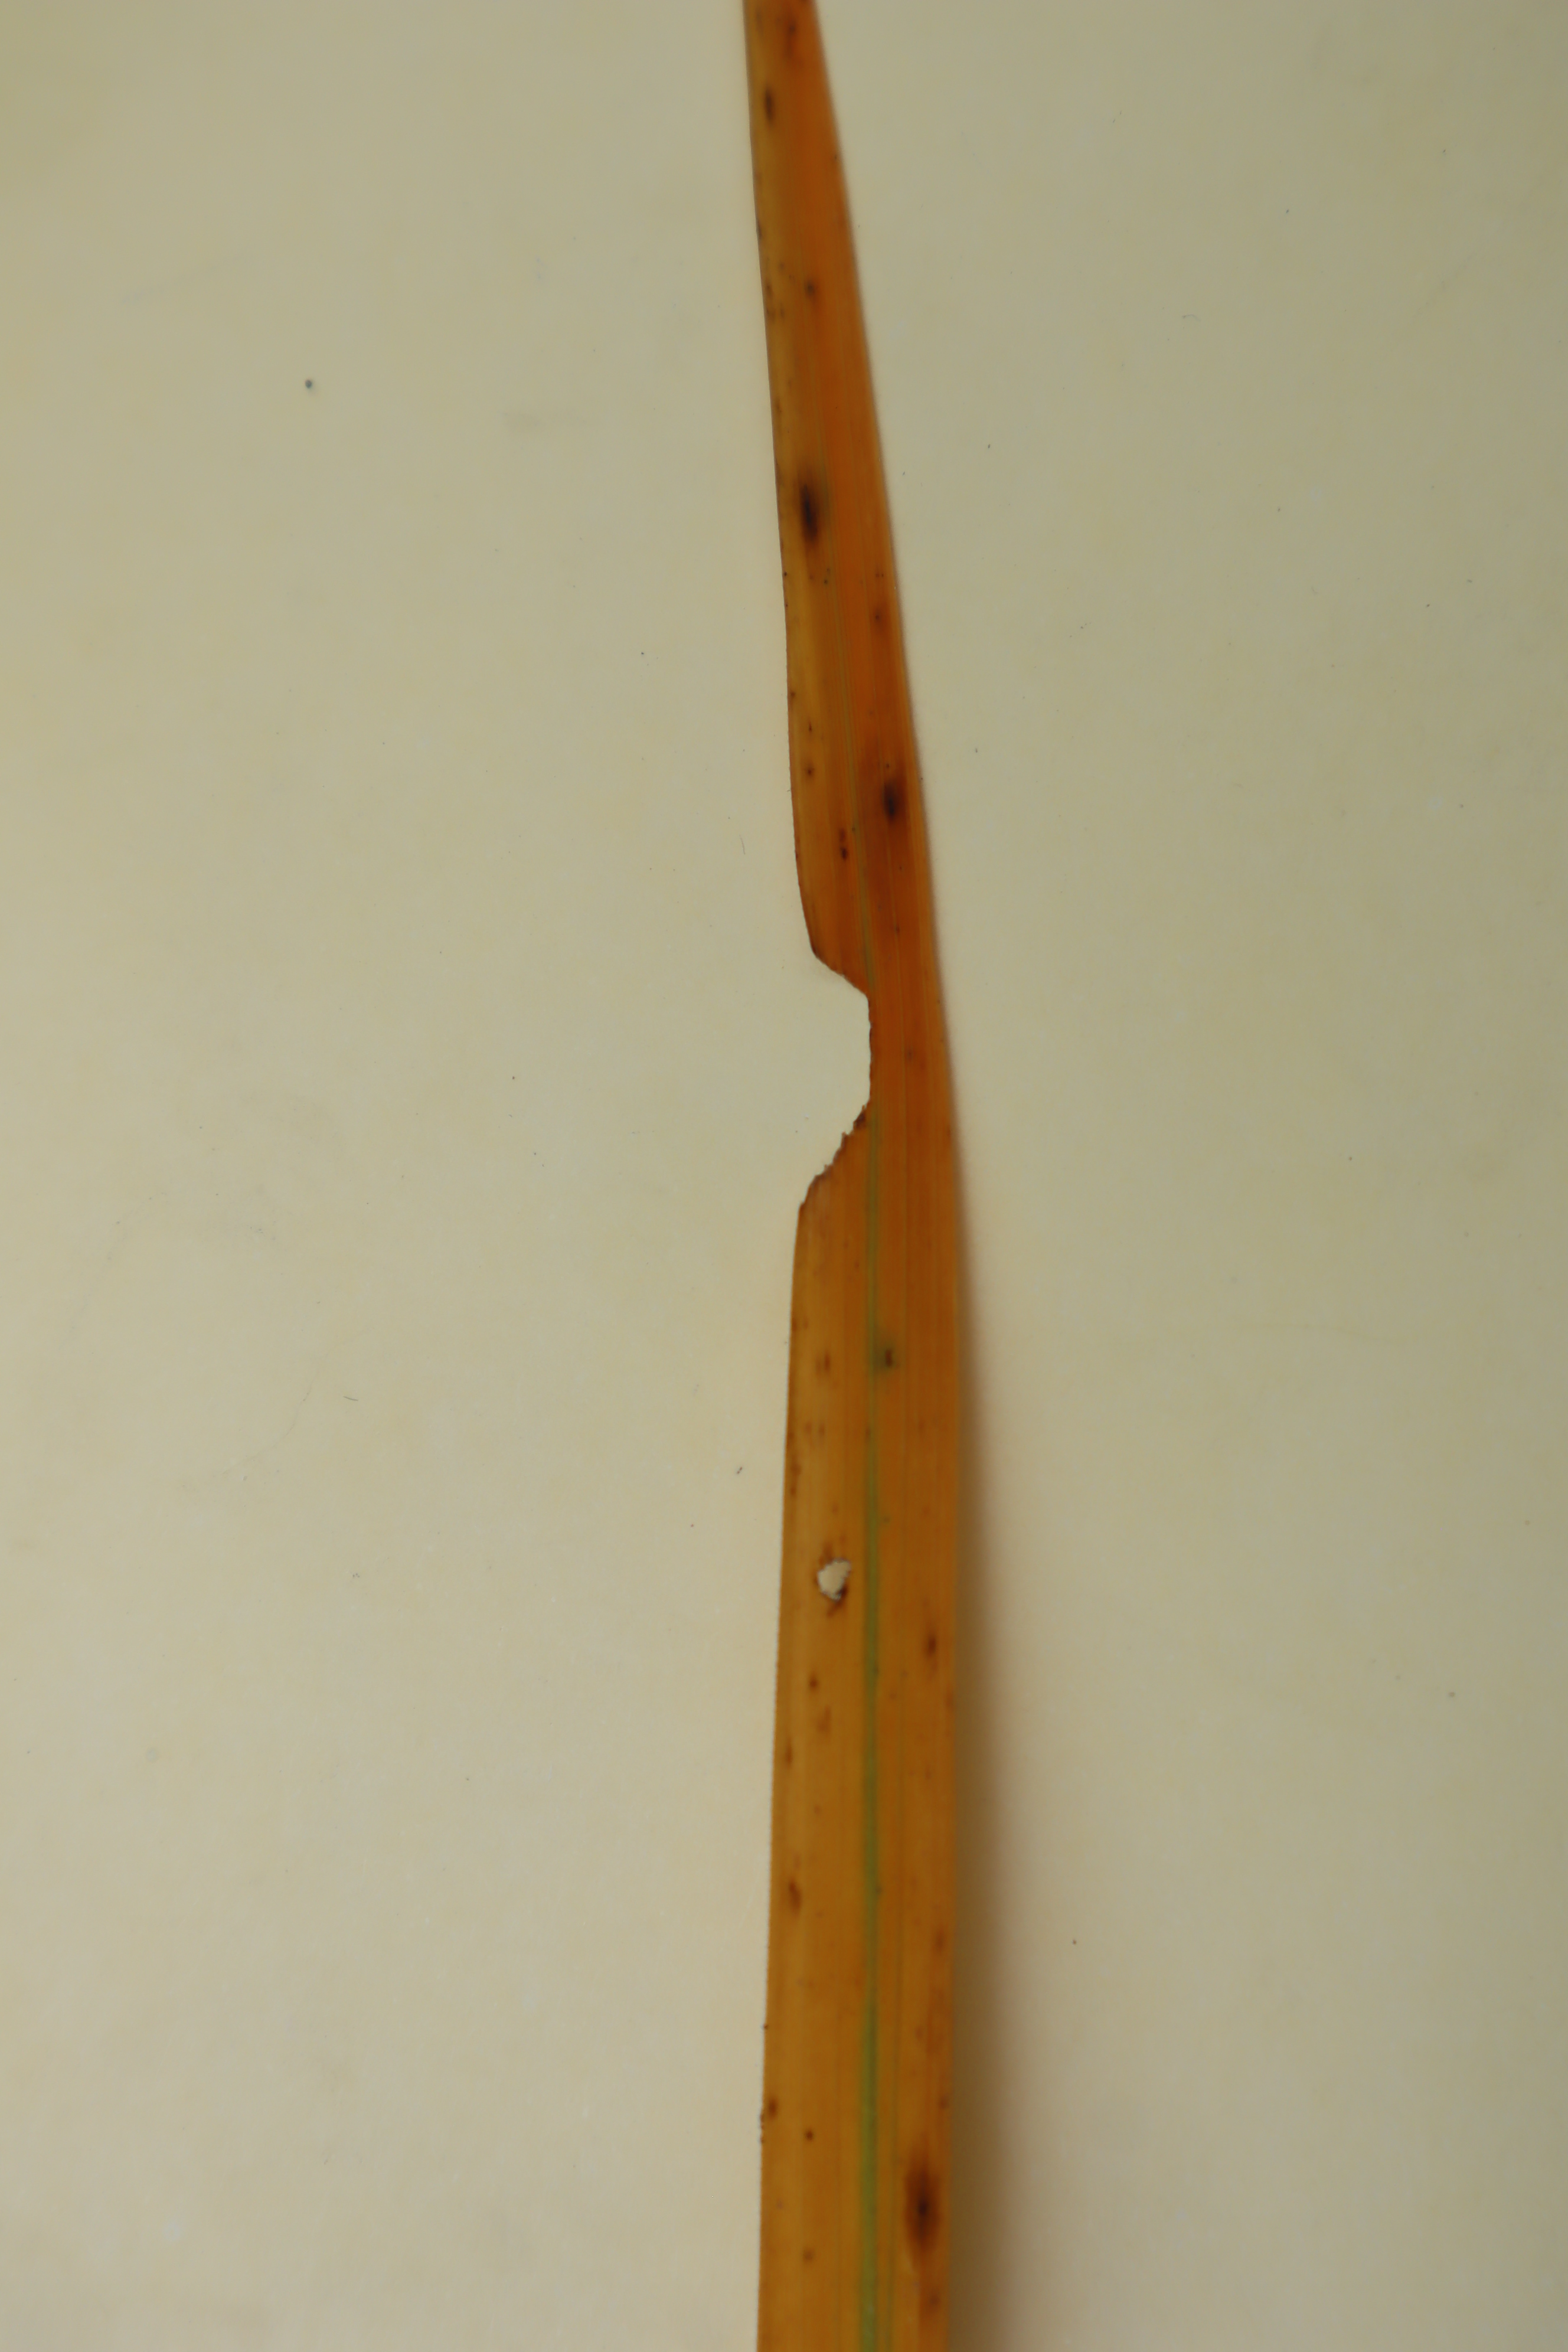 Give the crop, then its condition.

rice, tungro virus disease
